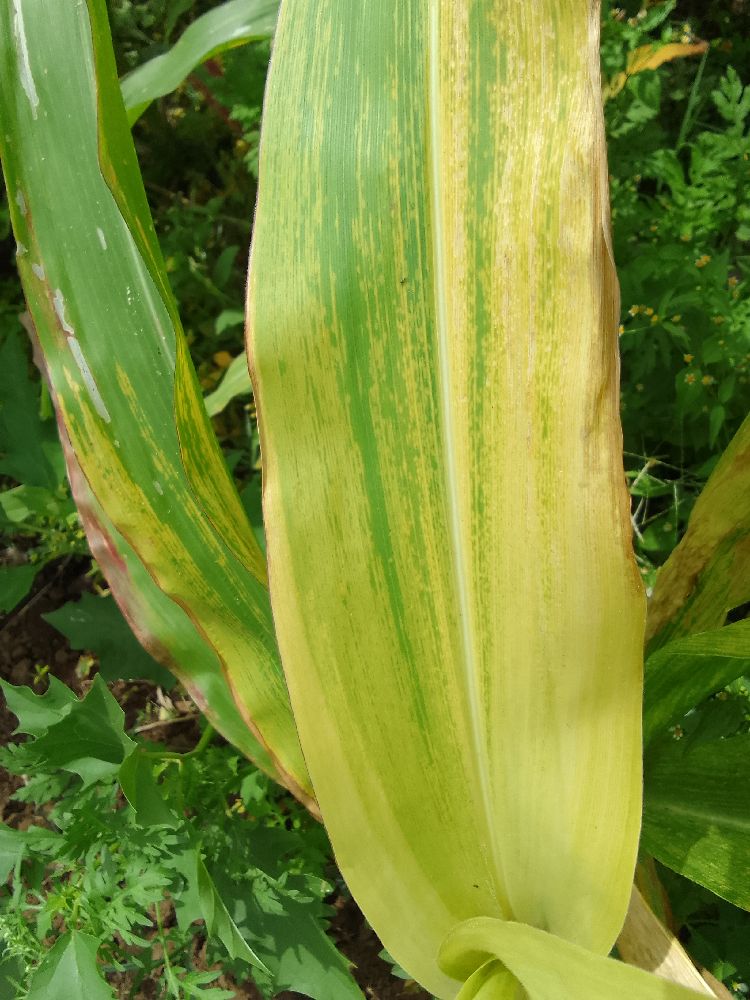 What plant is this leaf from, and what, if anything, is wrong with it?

maize, maize lethal necrosis
